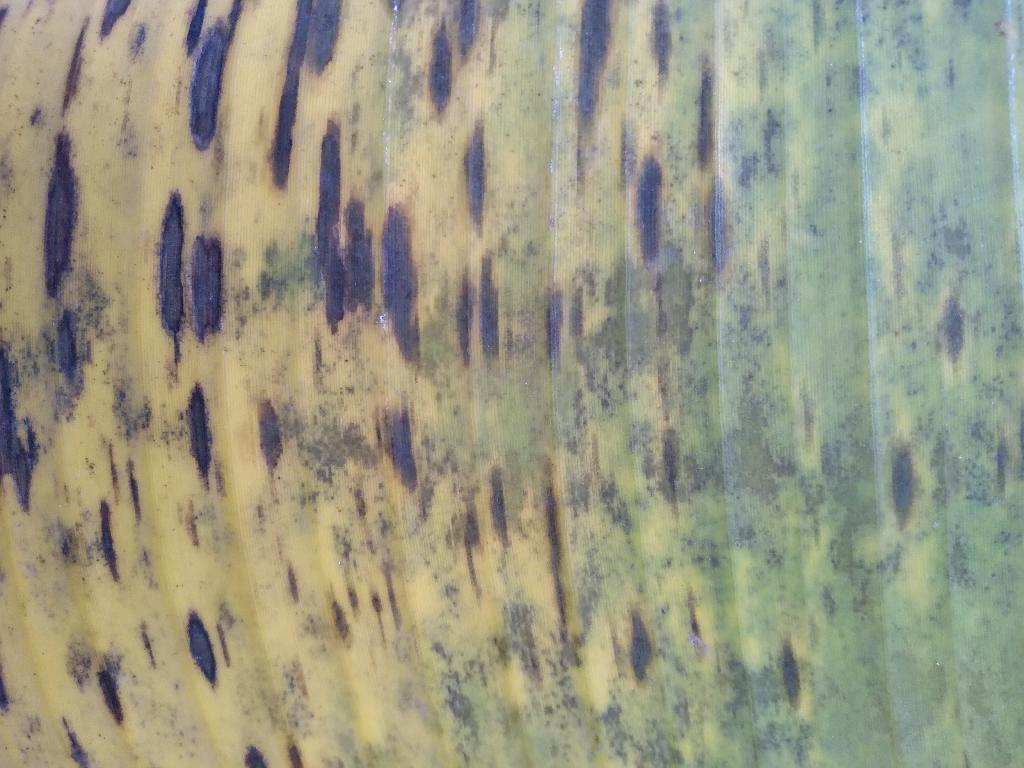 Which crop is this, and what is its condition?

banana, black sigatoka
